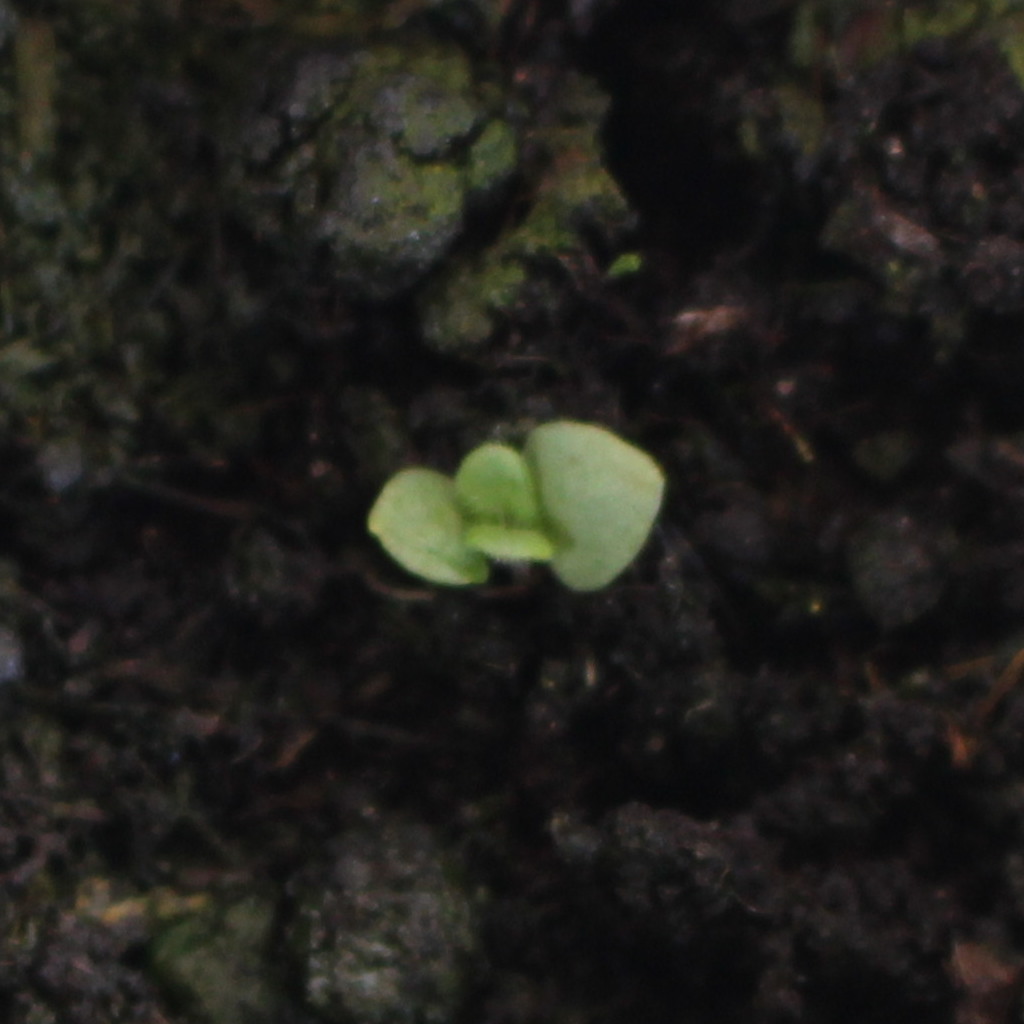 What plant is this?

Veronica persica
